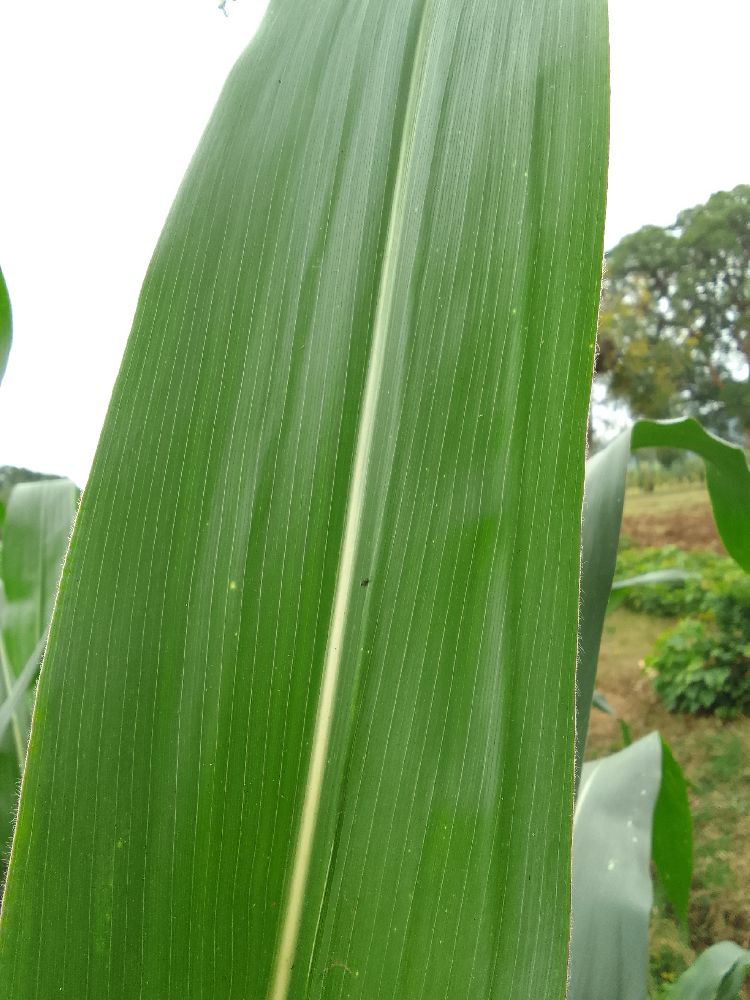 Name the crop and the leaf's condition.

maize, healthy
